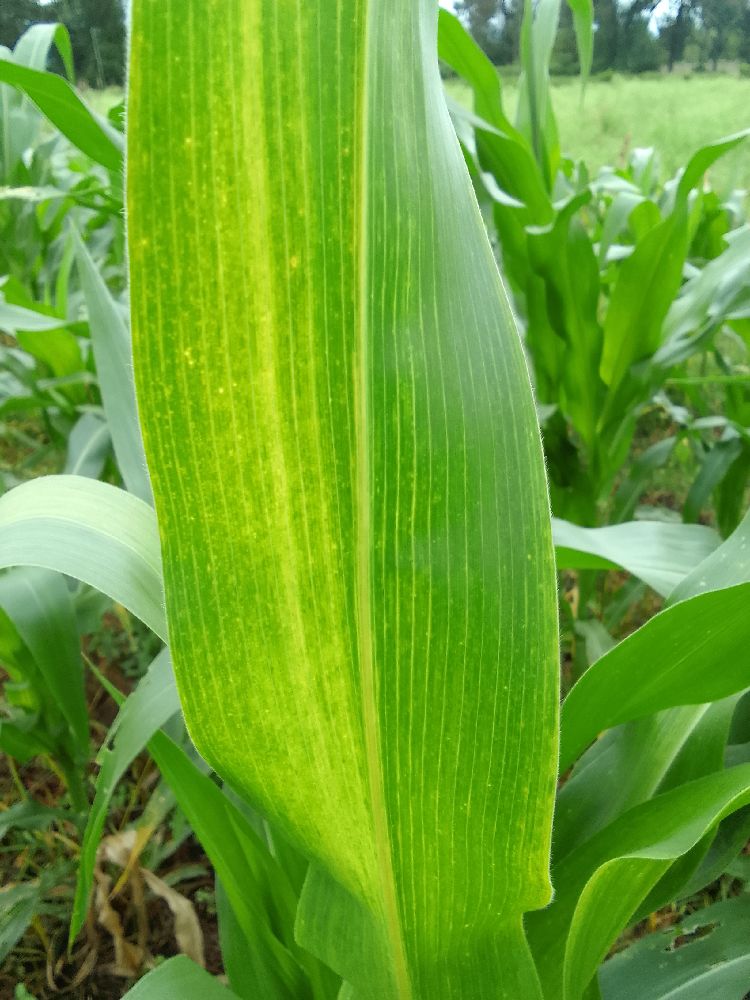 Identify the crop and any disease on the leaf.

maize, maize lethal necrosis
